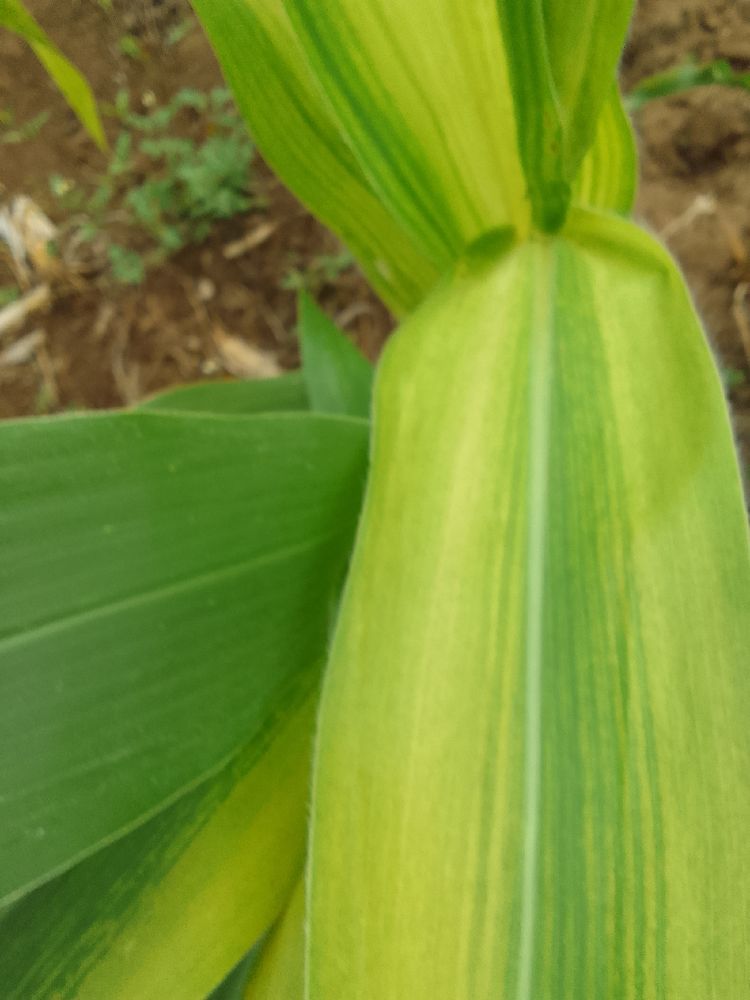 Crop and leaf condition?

maize, maize lethal necrosis
